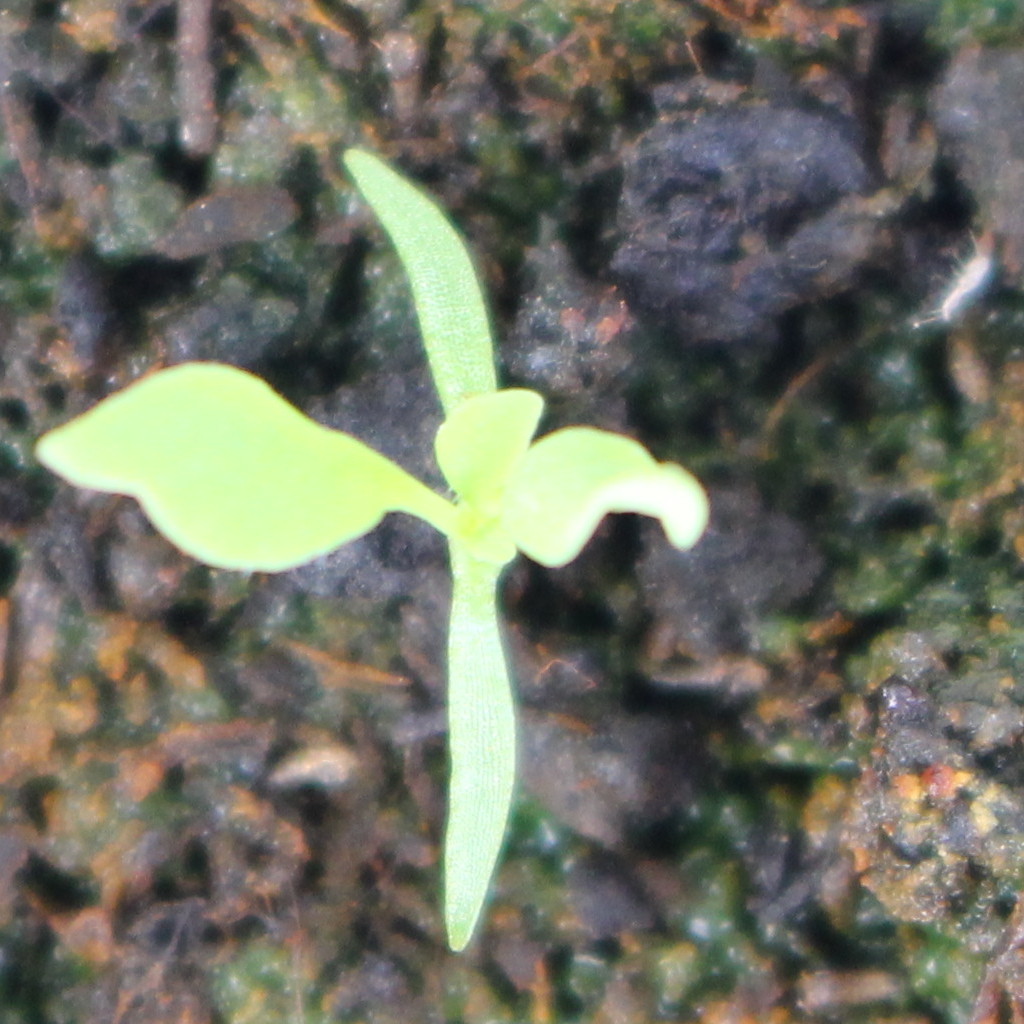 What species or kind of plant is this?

Papaver rhoeas
